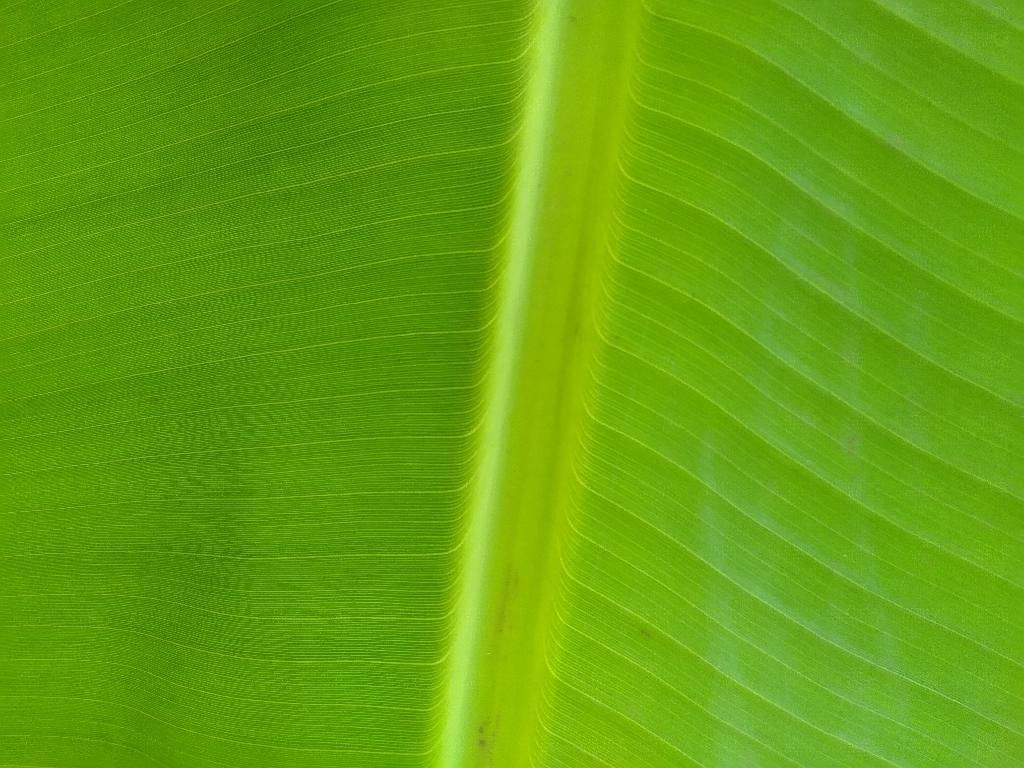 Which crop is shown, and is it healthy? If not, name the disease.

banana, healthy
